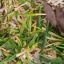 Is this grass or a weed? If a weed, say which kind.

grass
